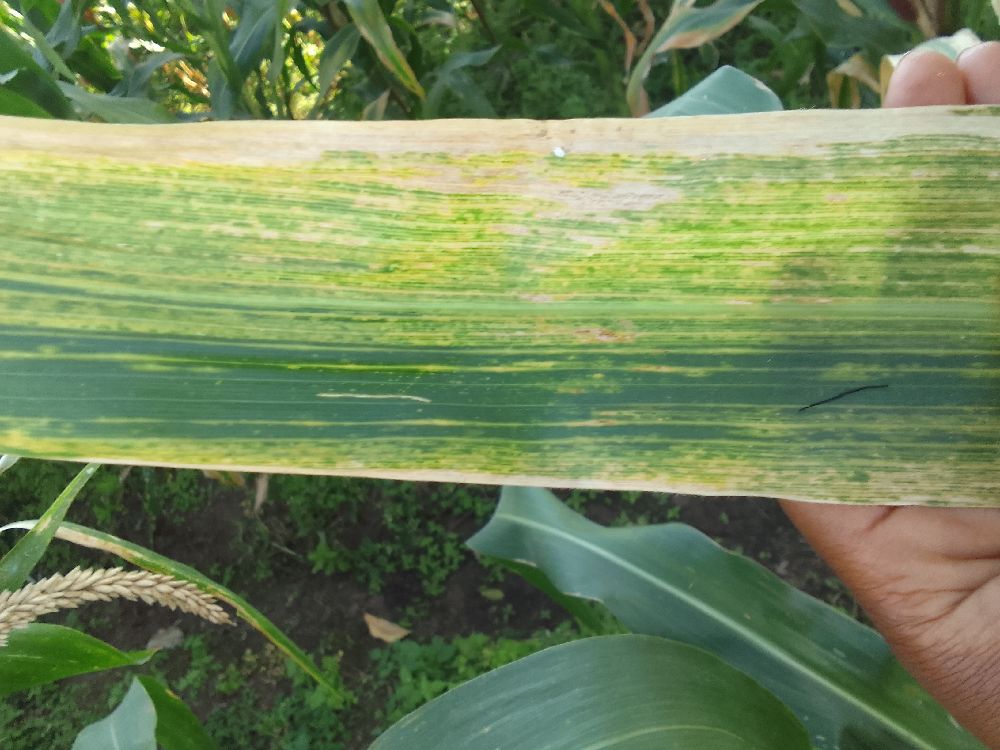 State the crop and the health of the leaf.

maize, maize lethal necrosis
